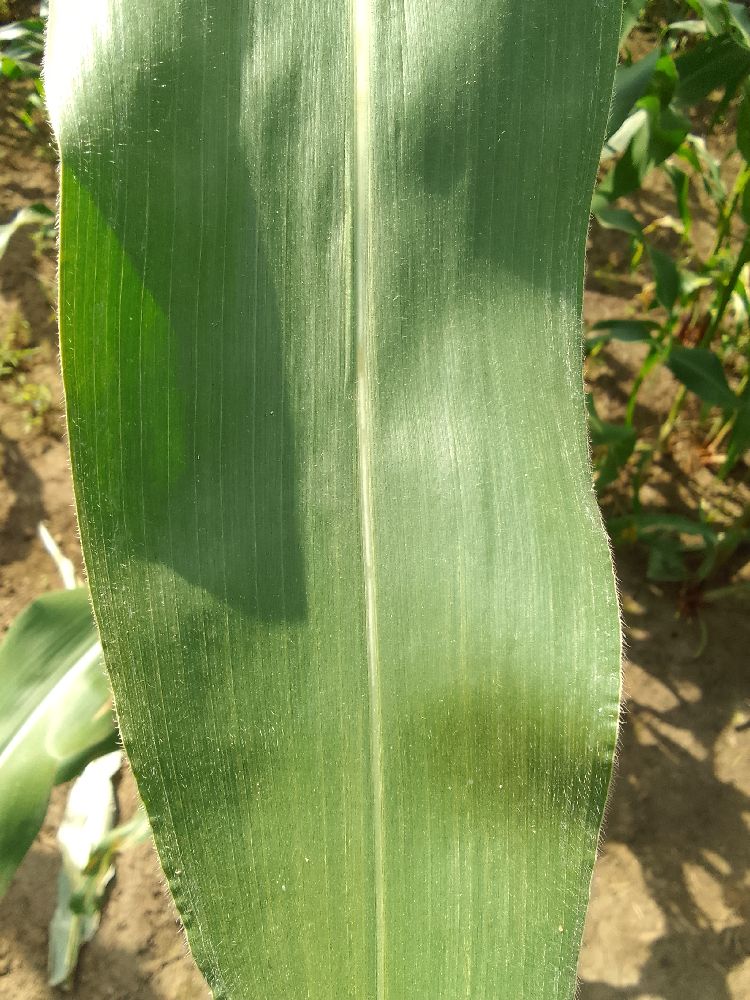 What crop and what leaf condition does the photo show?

maize, healthy
